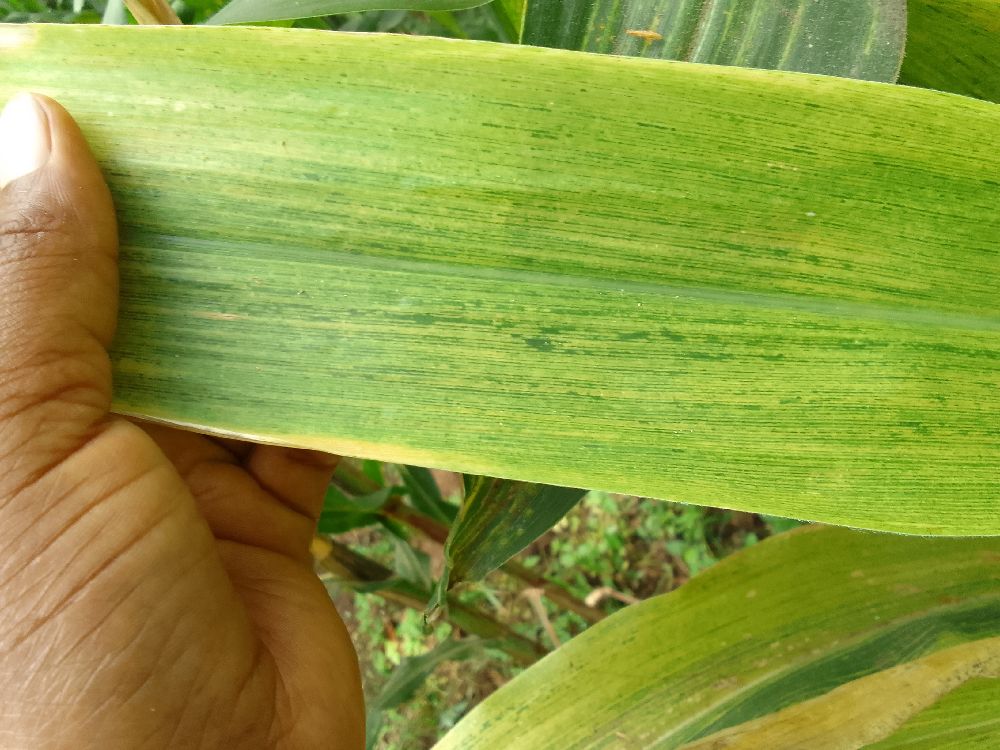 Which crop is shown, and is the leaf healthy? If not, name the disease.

maize, maize lethal necrosis
